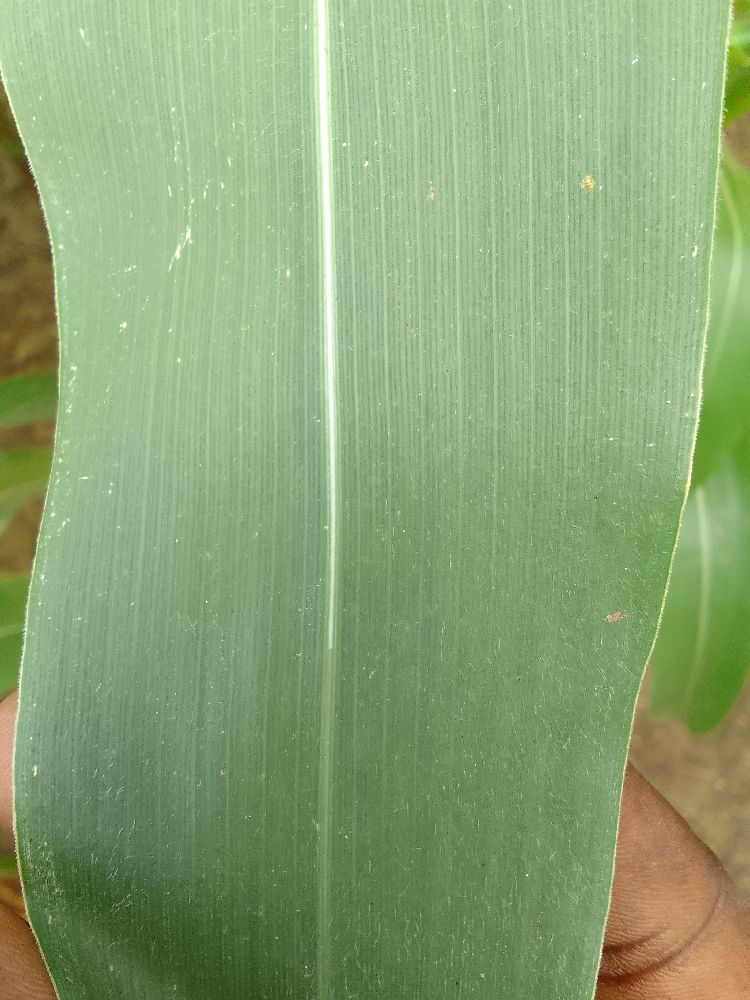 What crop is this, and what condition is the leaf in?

maize, healthy
